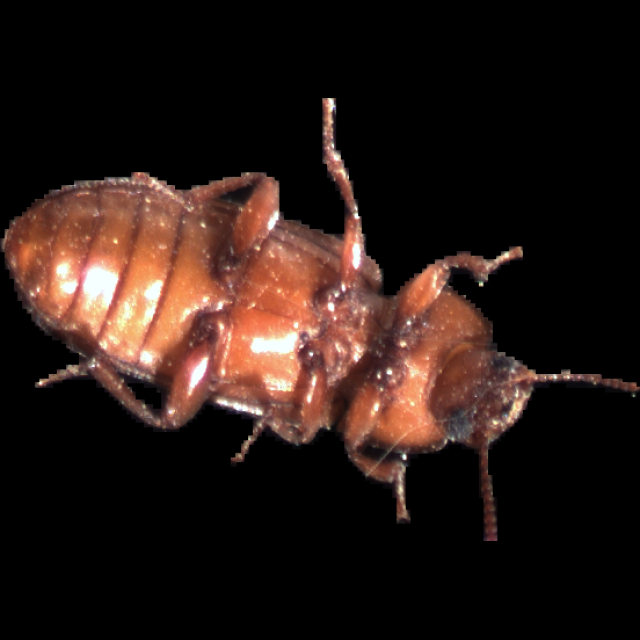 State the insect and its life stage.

mealworm beetle
